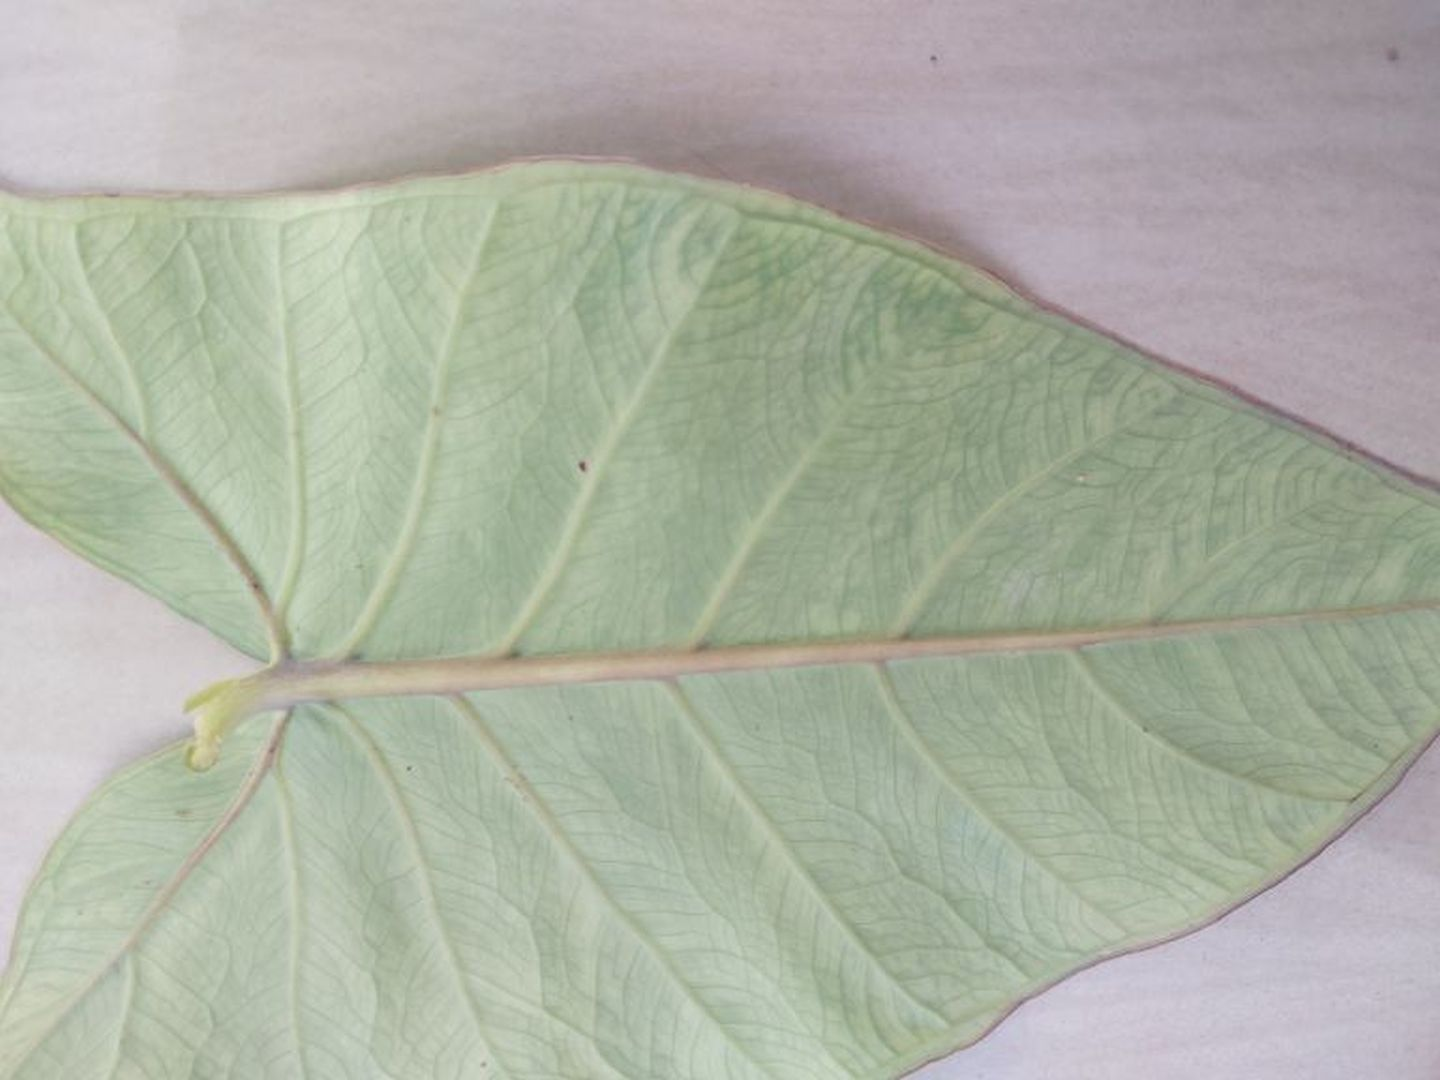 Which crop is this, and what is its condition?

taro, mosaic
